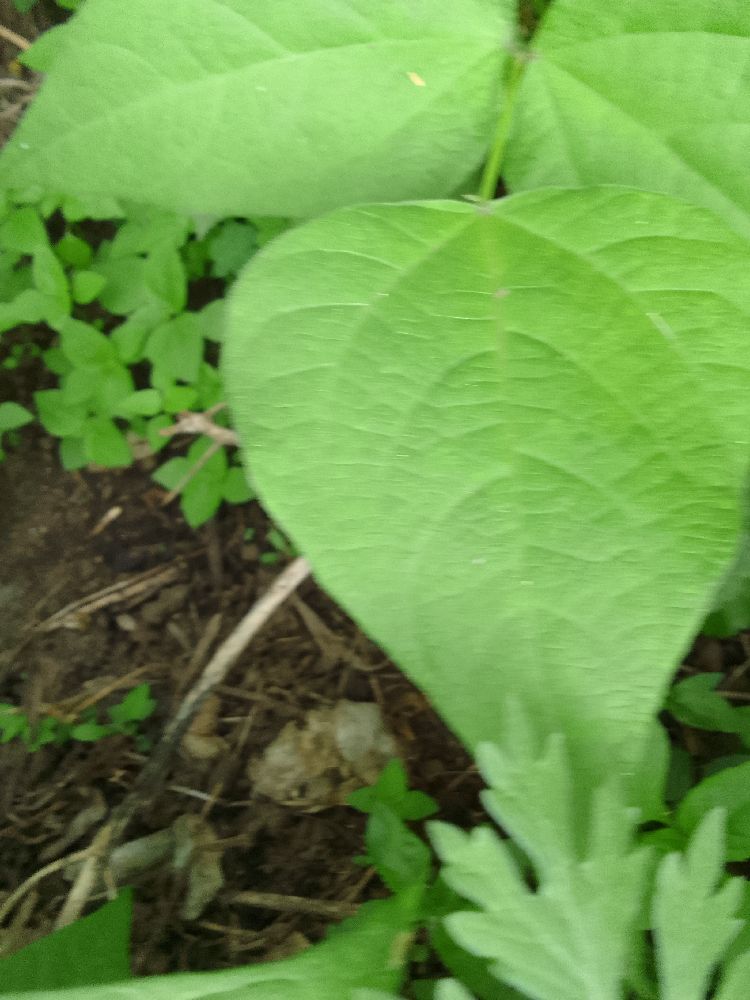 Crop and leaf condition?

common bean, healthy
